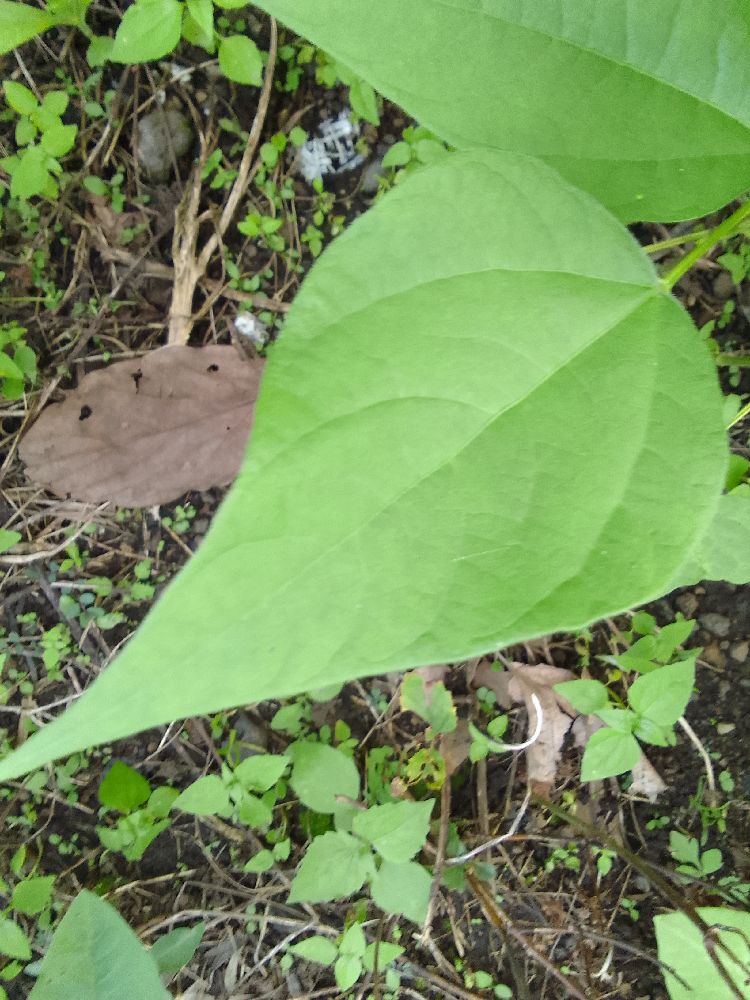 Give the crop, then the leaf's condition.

common bean, healthy
